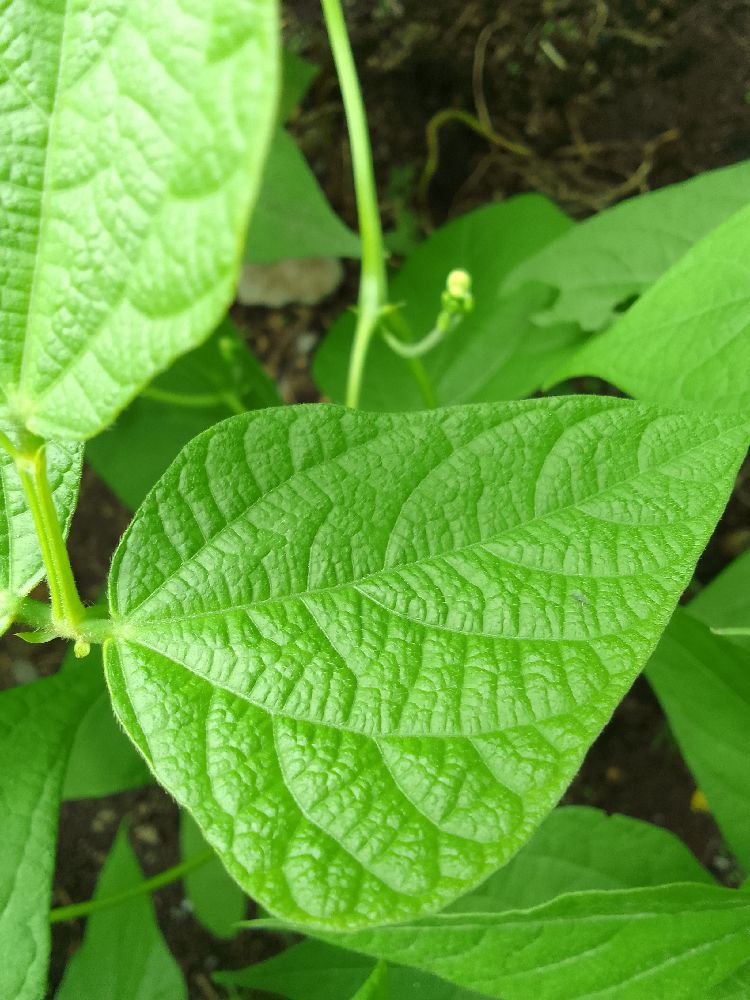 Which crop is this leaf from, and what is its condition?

common bean, healthy
